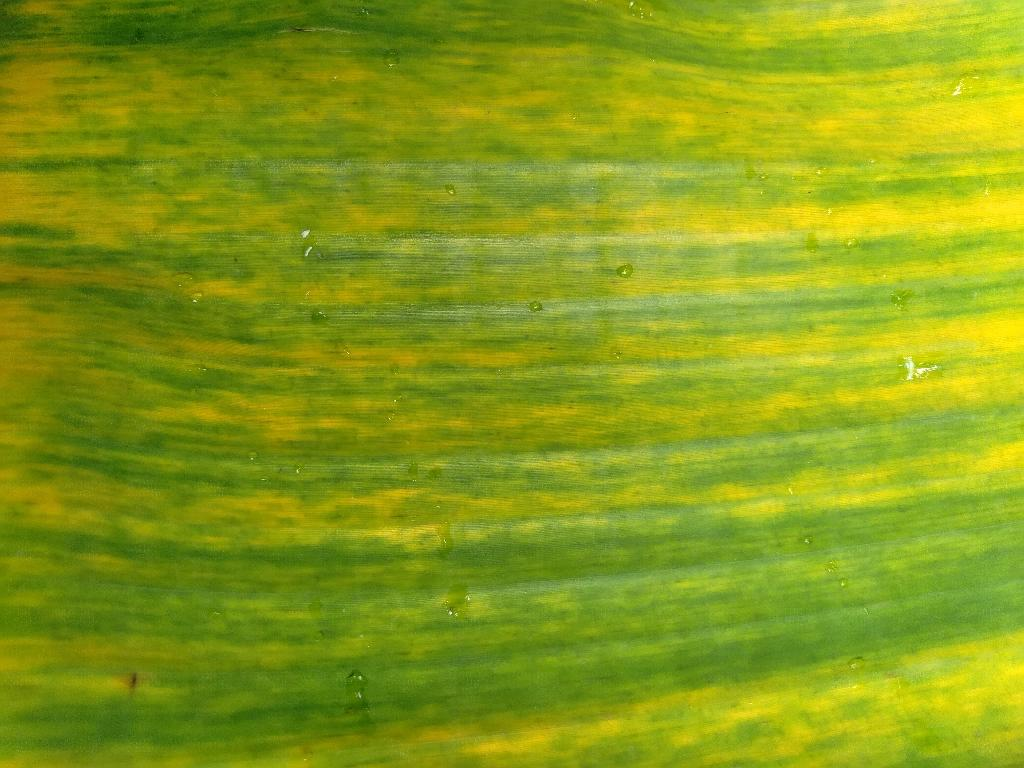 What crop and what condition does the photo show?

banana, fusarium wilt race 1
